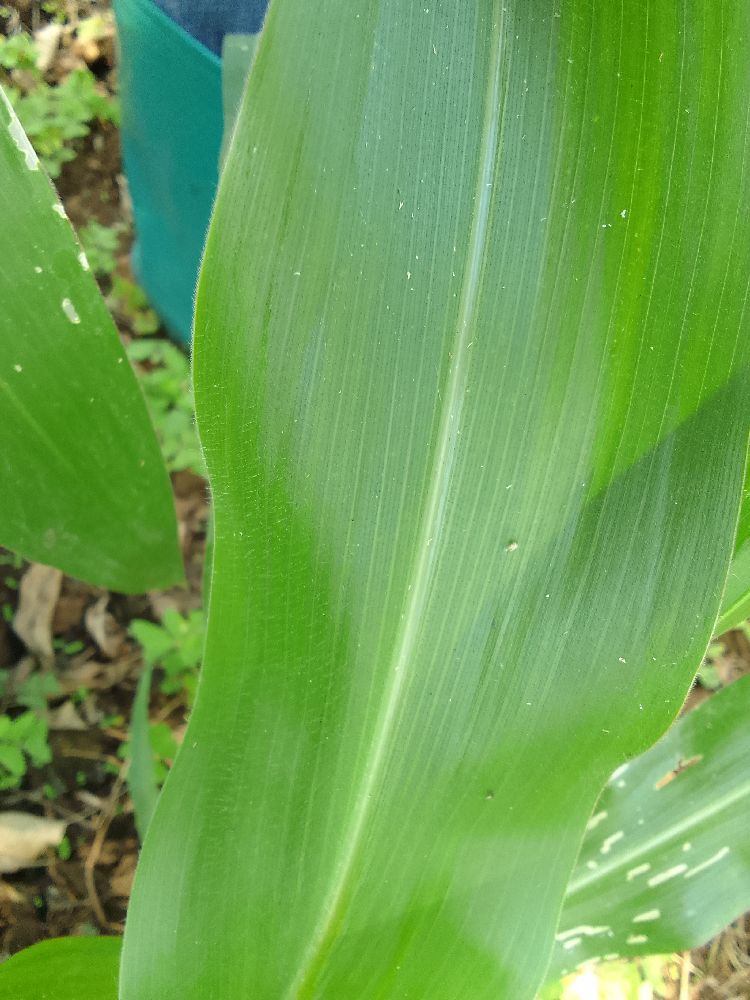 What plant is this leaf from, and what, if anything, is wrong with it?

maize, healthy
